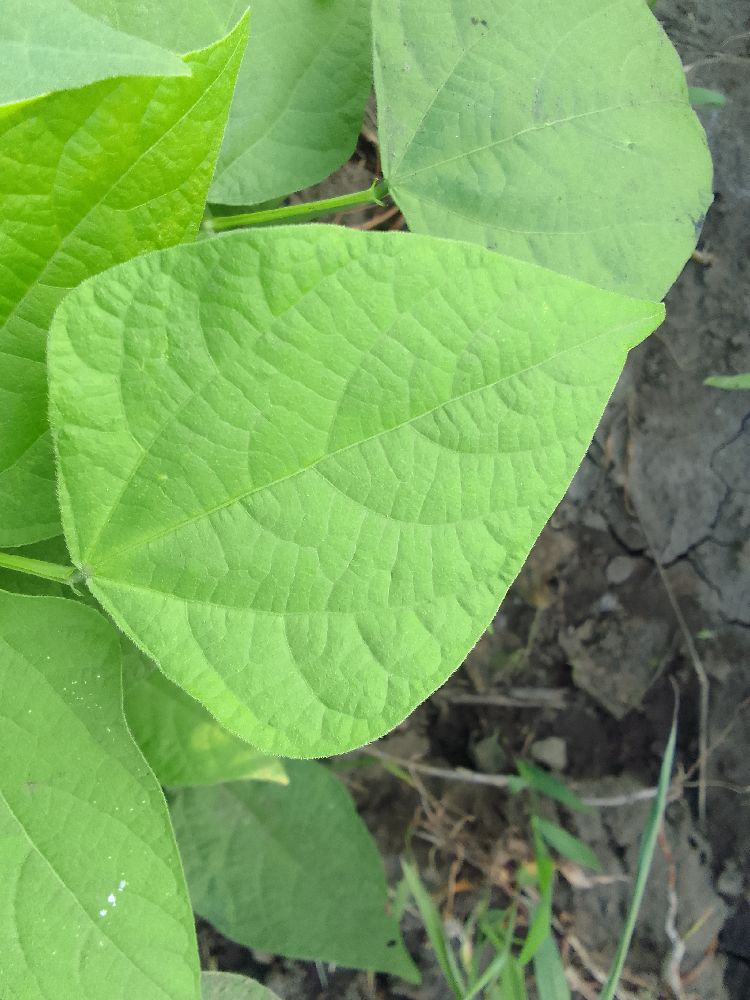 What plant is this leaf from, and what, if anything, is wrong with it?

common bean, healthy
